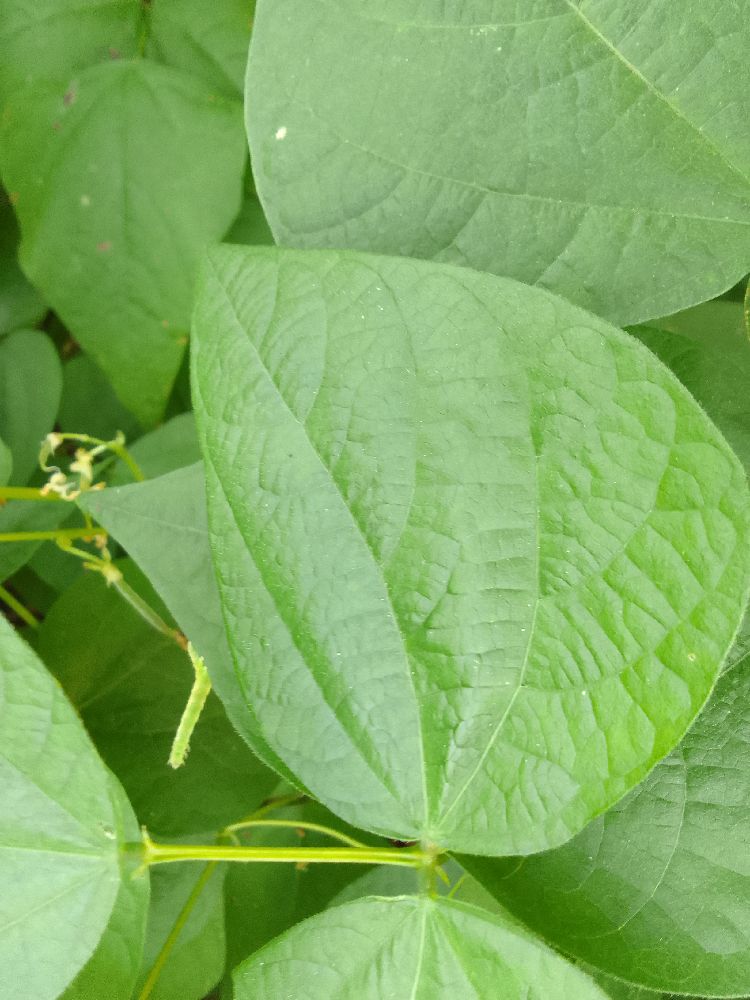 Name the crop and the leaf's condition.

common bean, healthy
